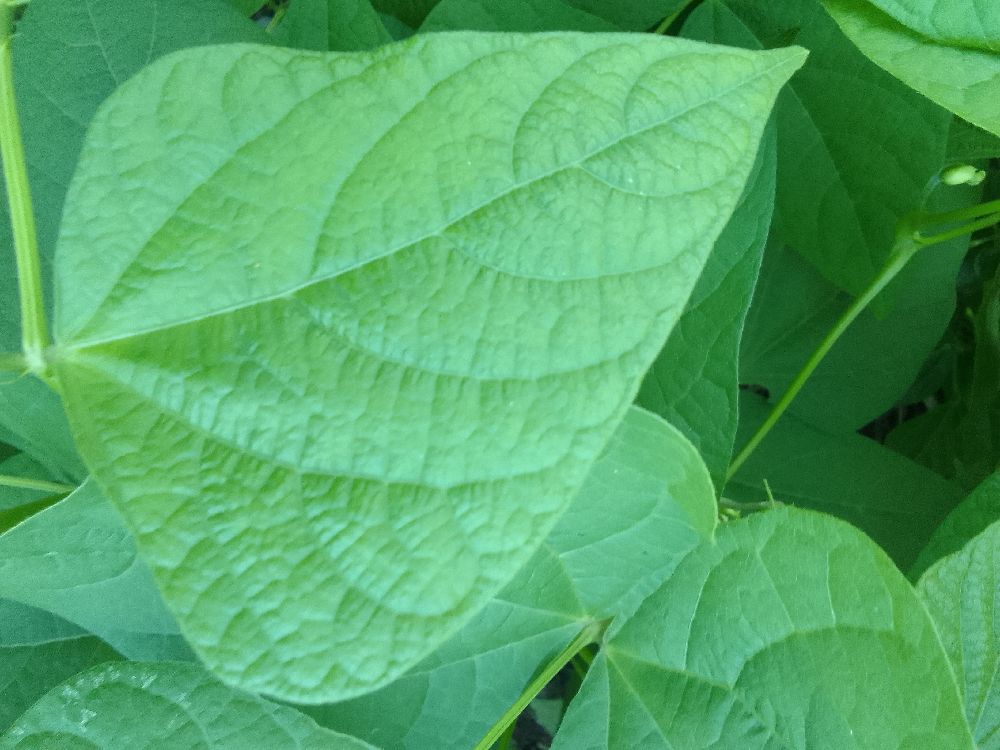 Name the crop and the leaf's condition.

common bean, healthy
